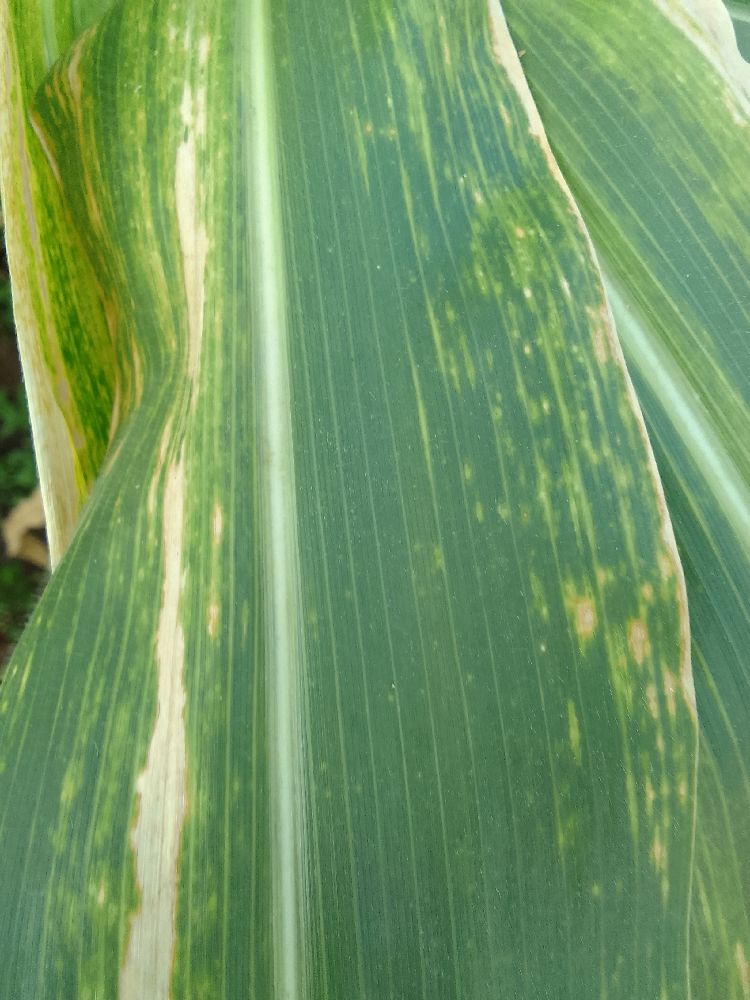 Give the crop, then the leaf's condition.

maize, maize lethal necrosis
